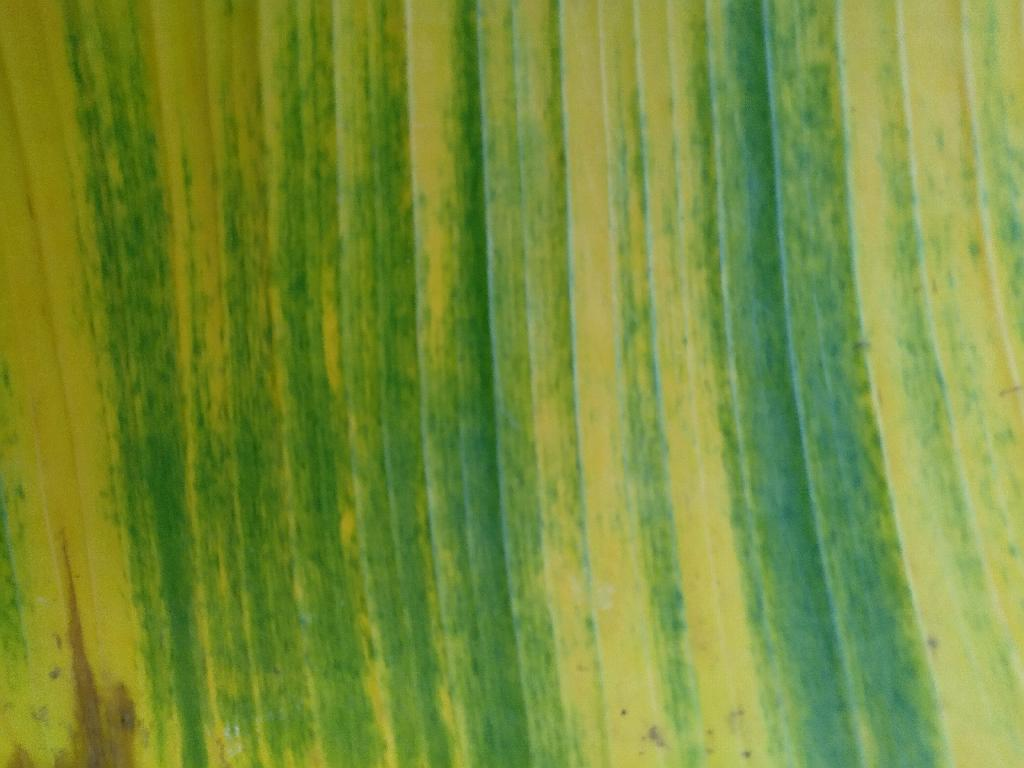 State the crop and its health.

banana, fusarium wilt race 1
